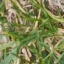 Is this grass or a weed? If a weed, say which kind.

grass
